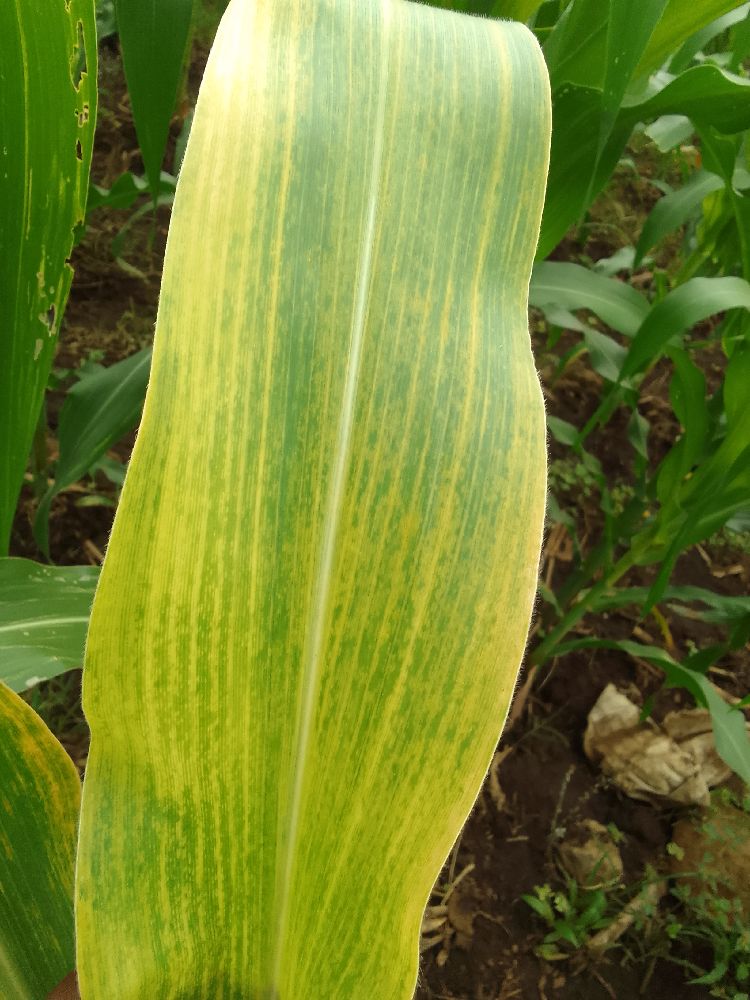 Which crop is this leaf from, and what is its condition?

maize, maize lethal necrosis
